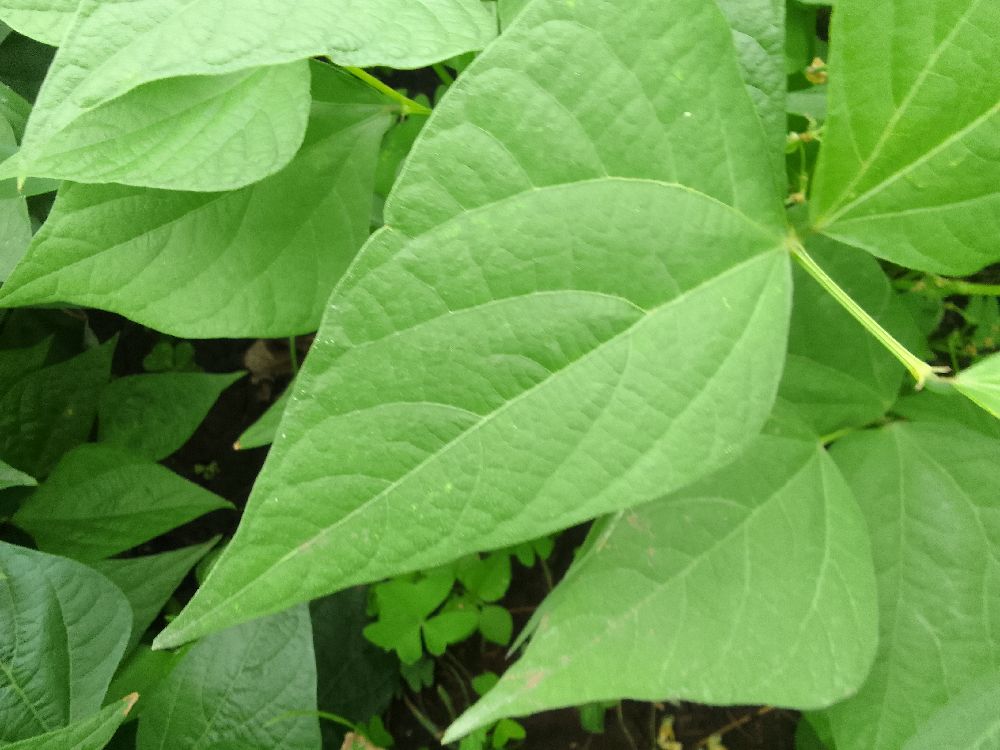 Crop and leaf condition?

common bean, healthy
